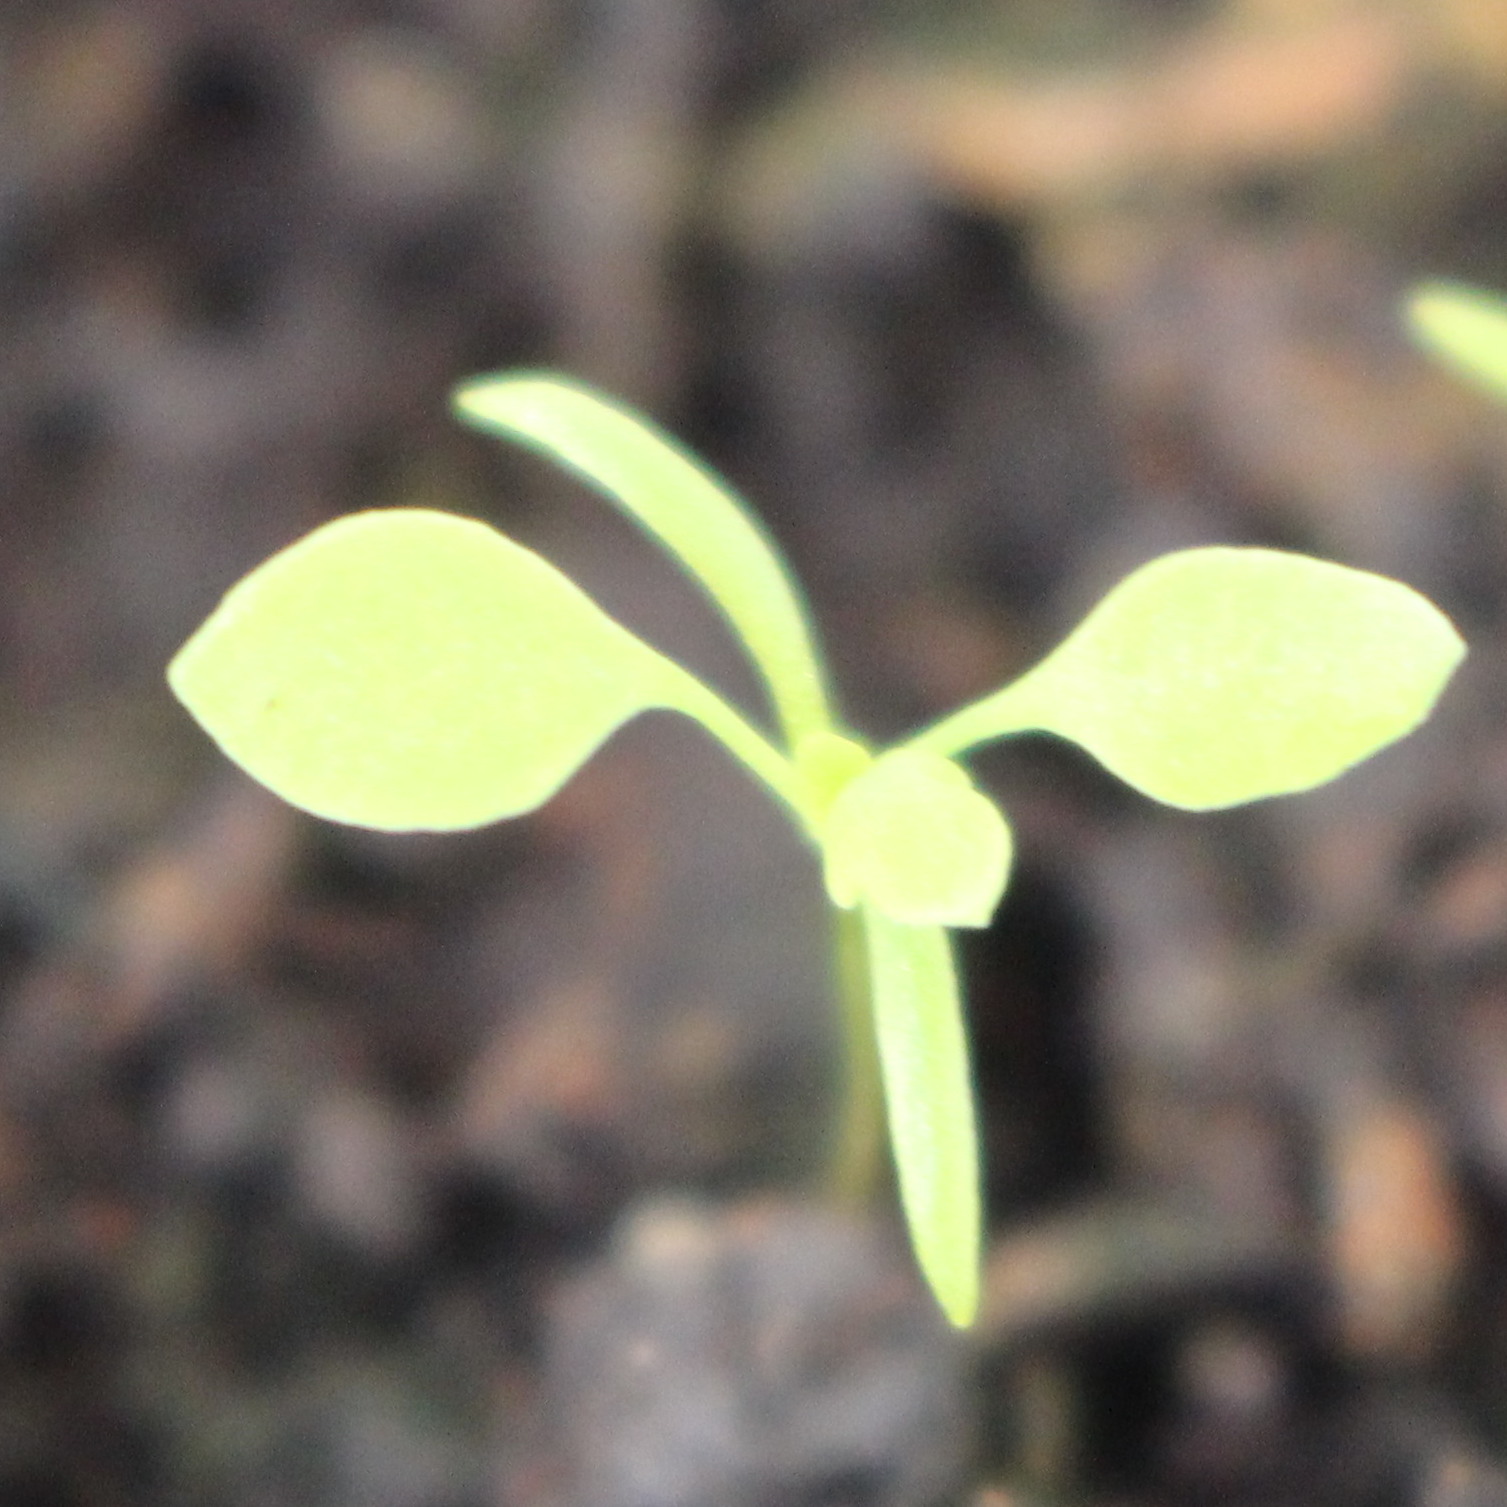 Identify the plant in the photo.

Papaver rhoeas
